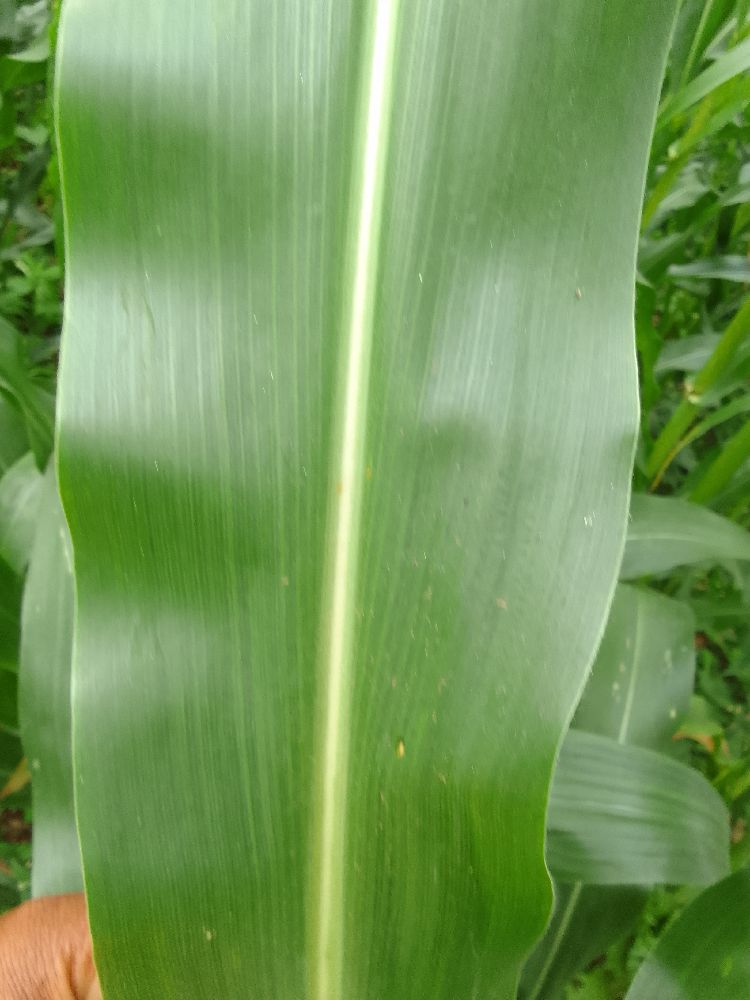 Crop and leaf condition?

maize, healthy
